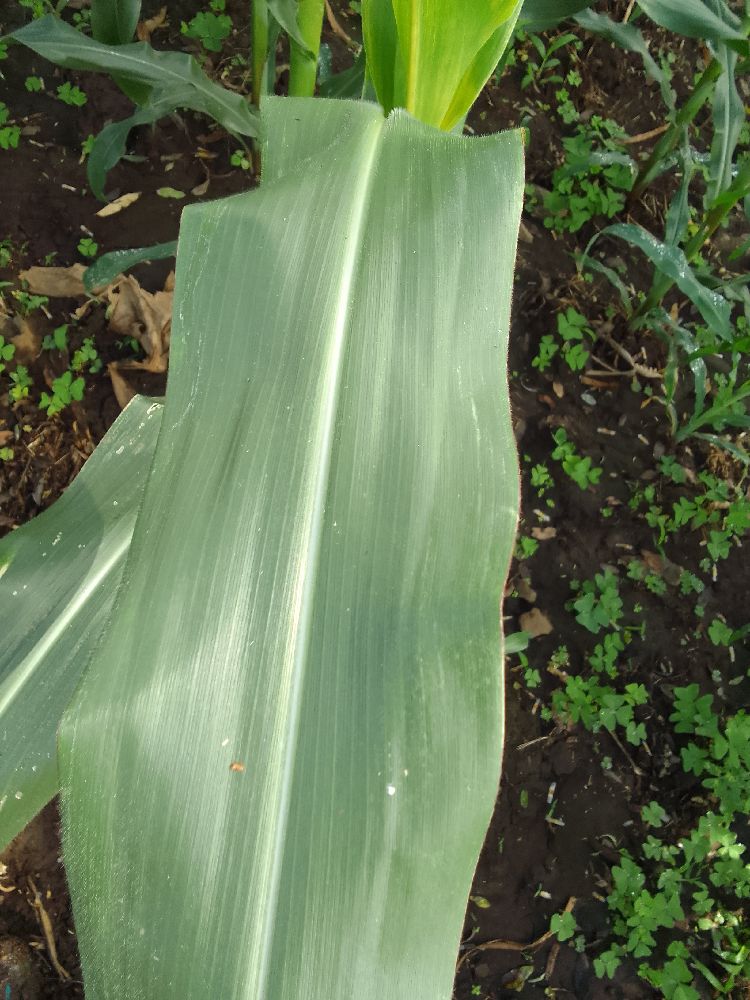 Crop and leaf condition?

maize, healthy
